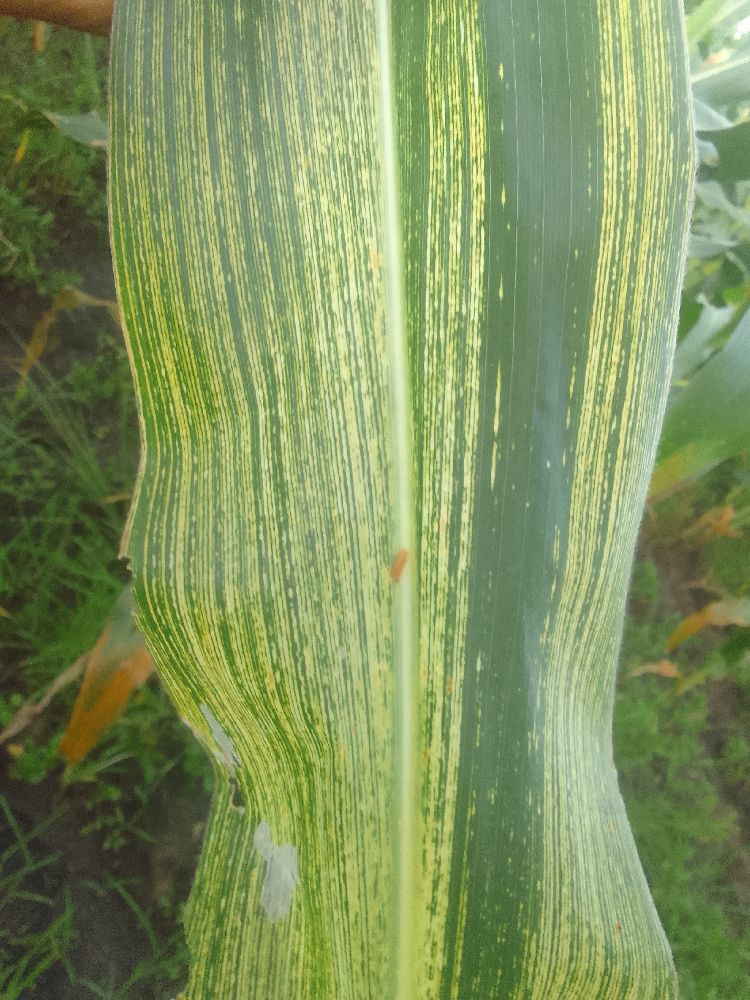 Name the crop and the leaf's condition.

maize, maize streak virus
